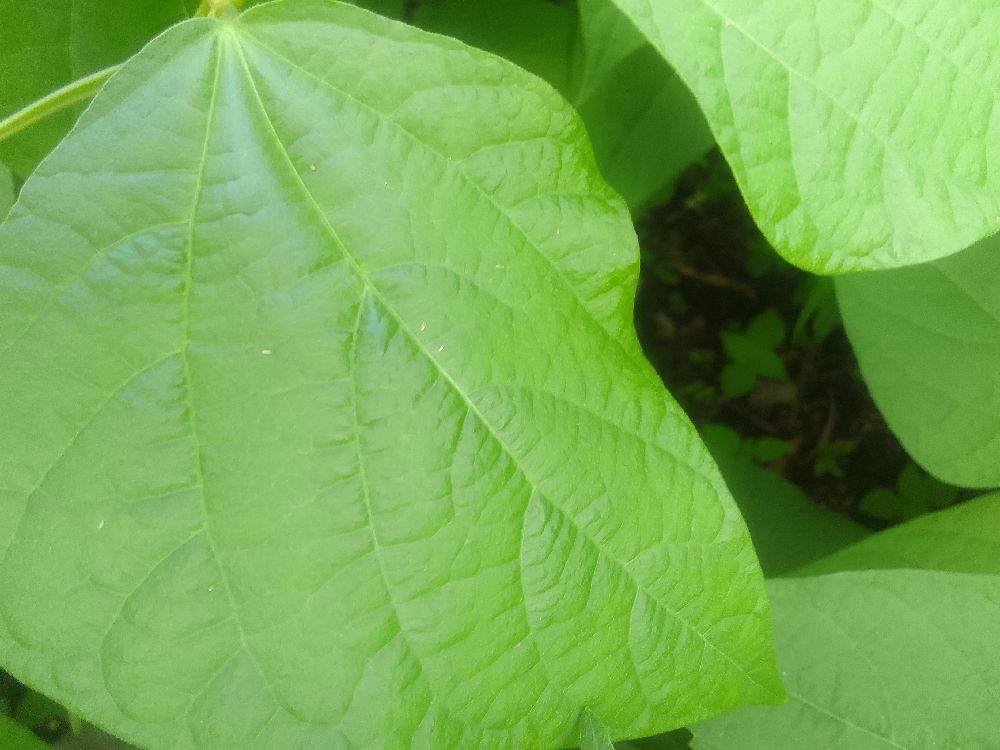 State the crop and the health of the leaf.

common bean, healthy
